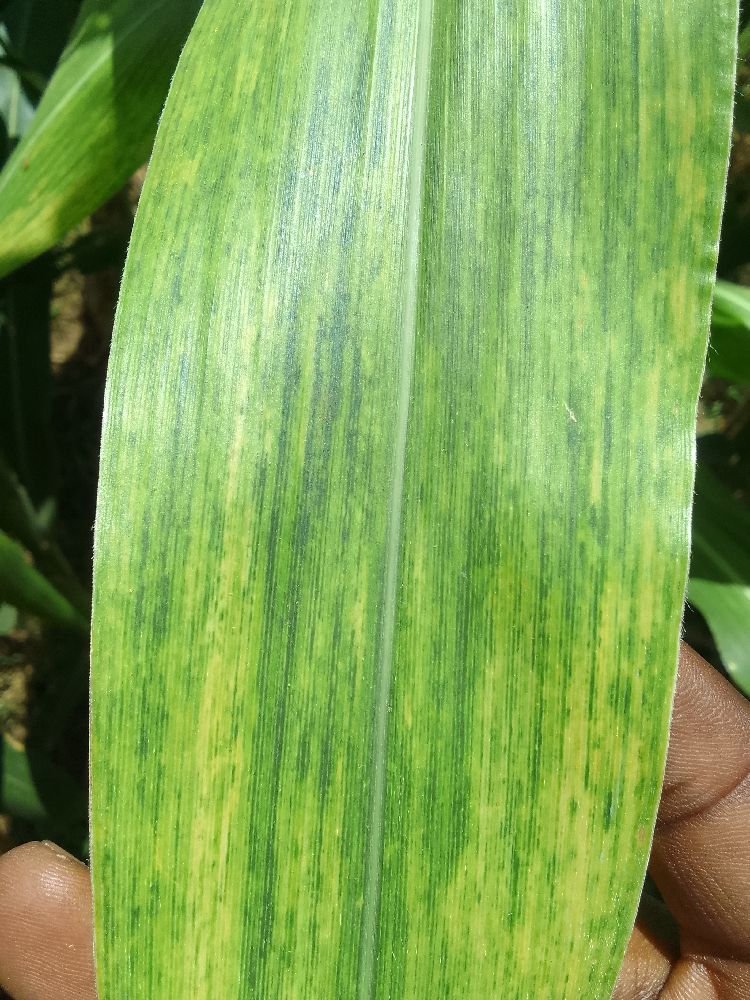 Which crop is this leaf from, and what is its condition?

maize, maize lethal necrosis
